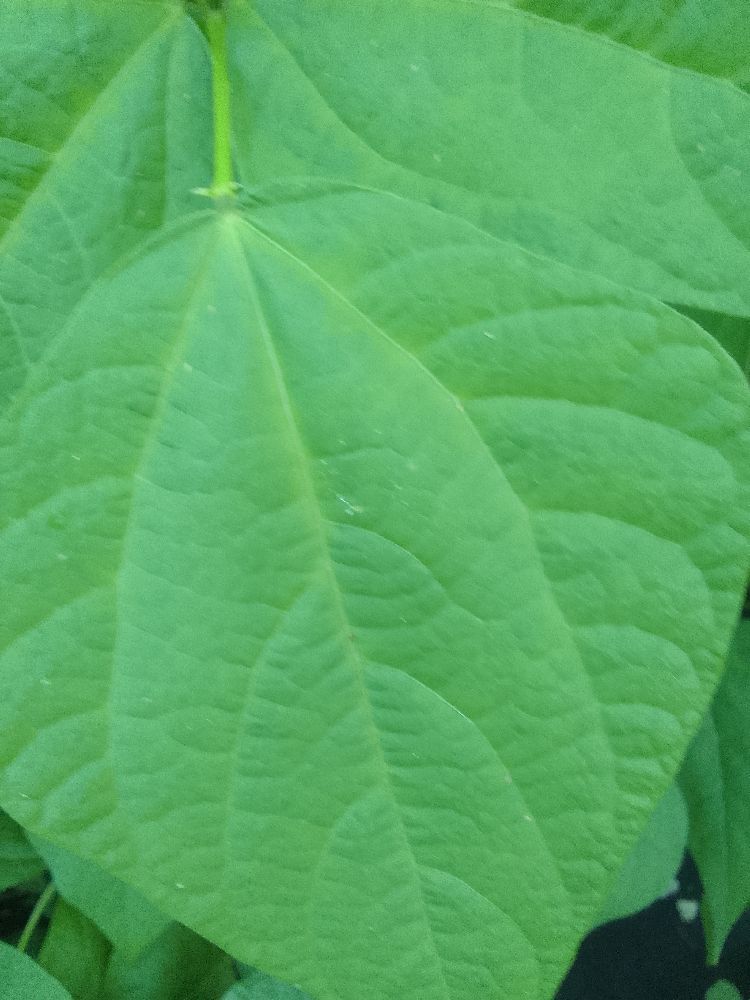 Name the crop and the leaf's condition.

common bean, healthy
